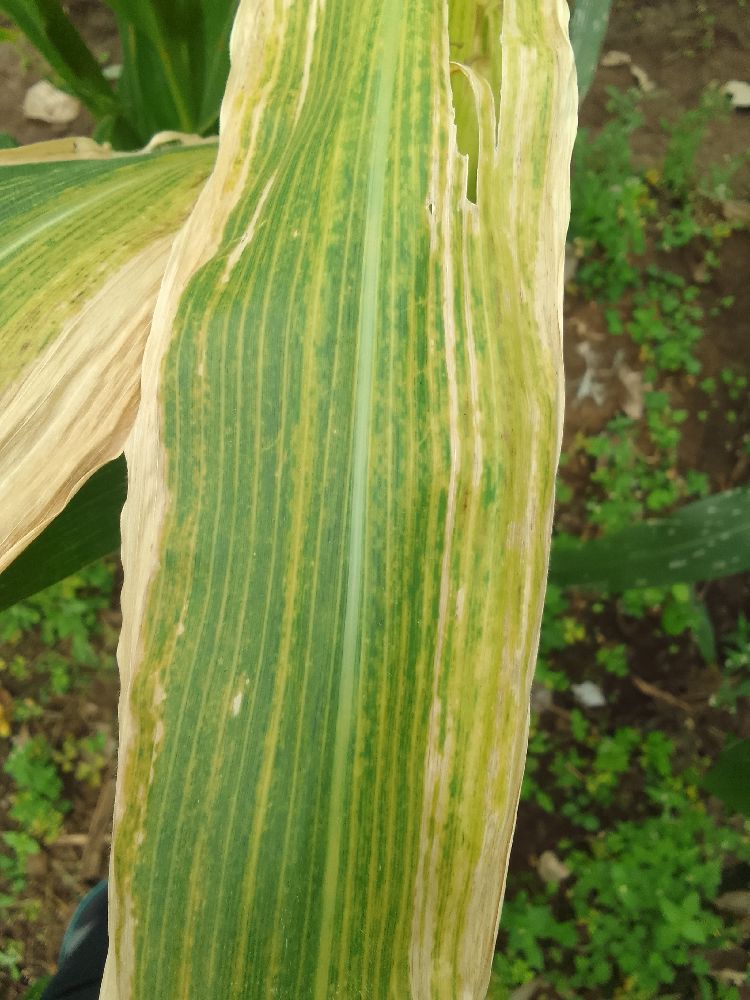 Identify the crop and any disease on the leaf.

maize, maize lethal necrosis
